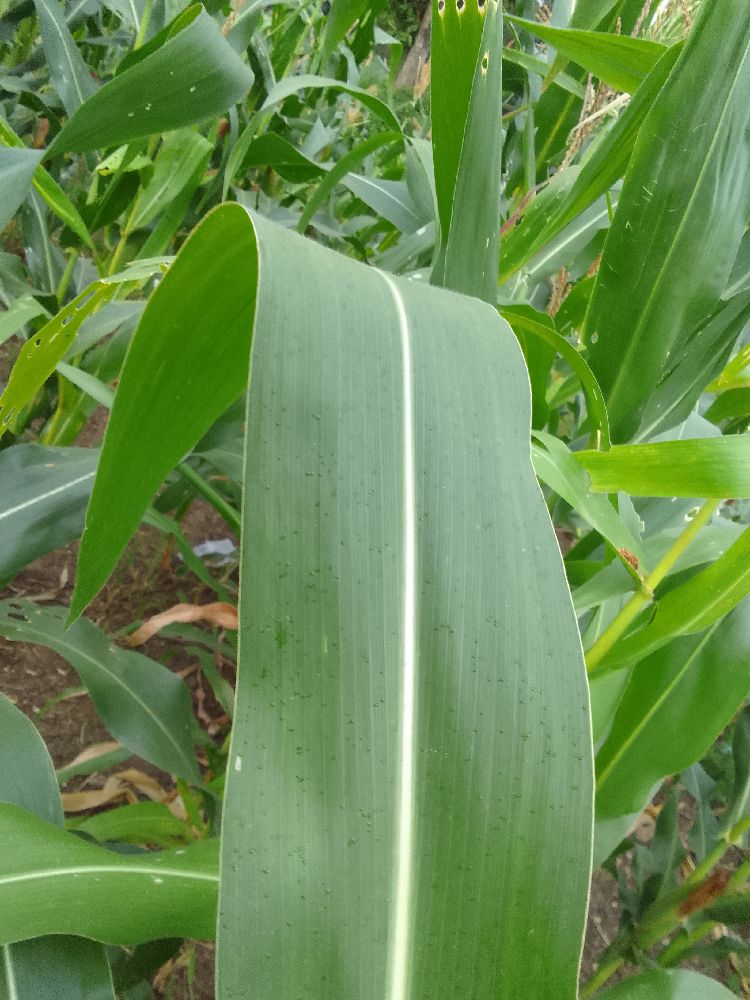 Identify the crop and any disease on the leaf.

maize, healthy
